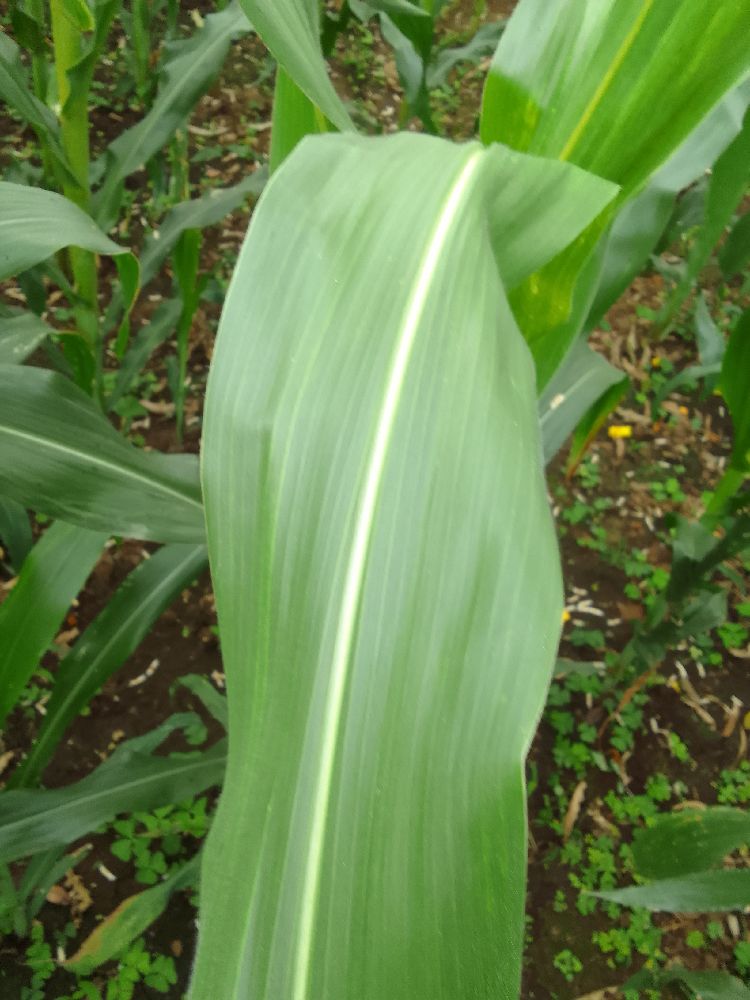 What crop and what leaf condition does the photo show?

maize, healthy
